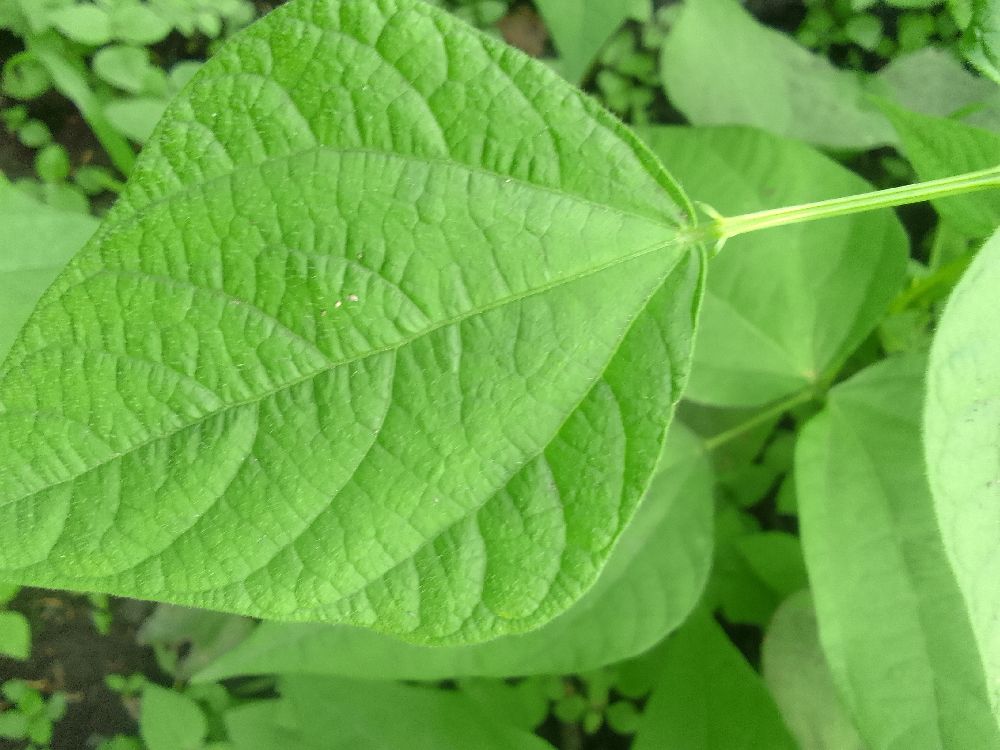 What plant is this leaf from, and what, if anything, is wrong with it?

common bean, healthy
